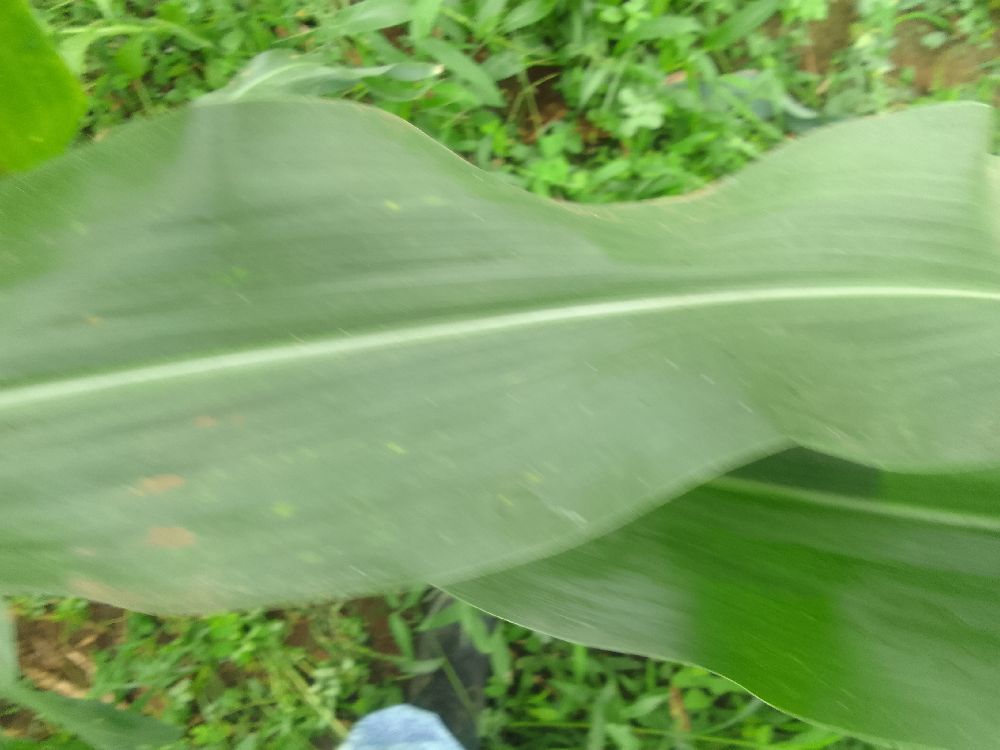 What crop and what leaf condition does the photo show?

maize, healthy
